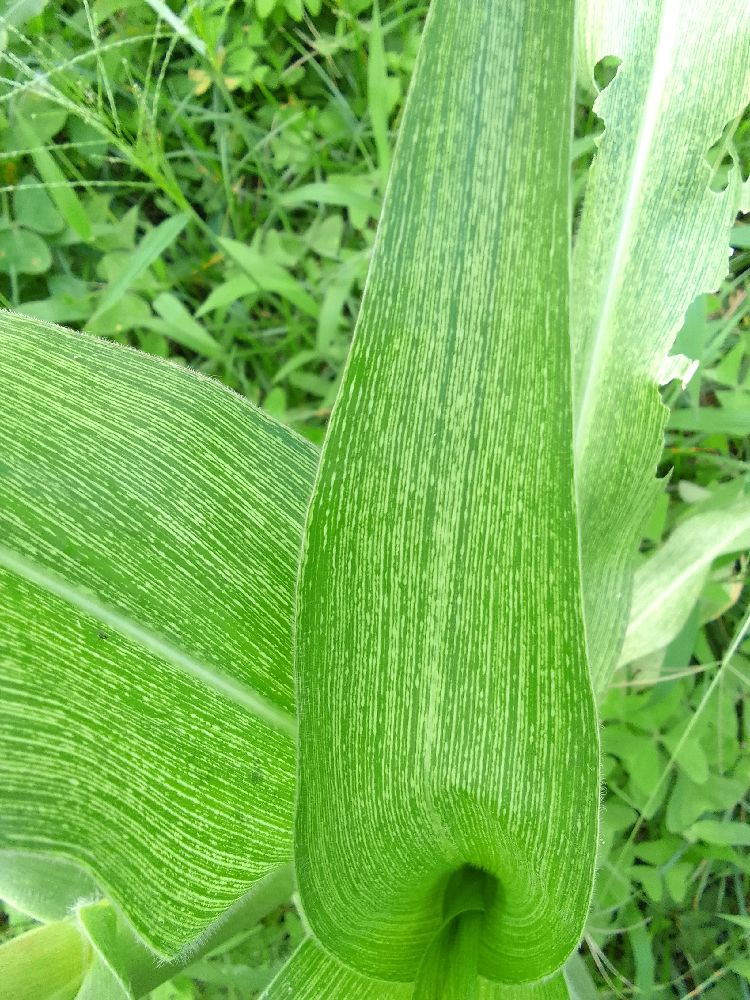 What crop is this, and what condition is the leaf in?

maize, maize streak virus
